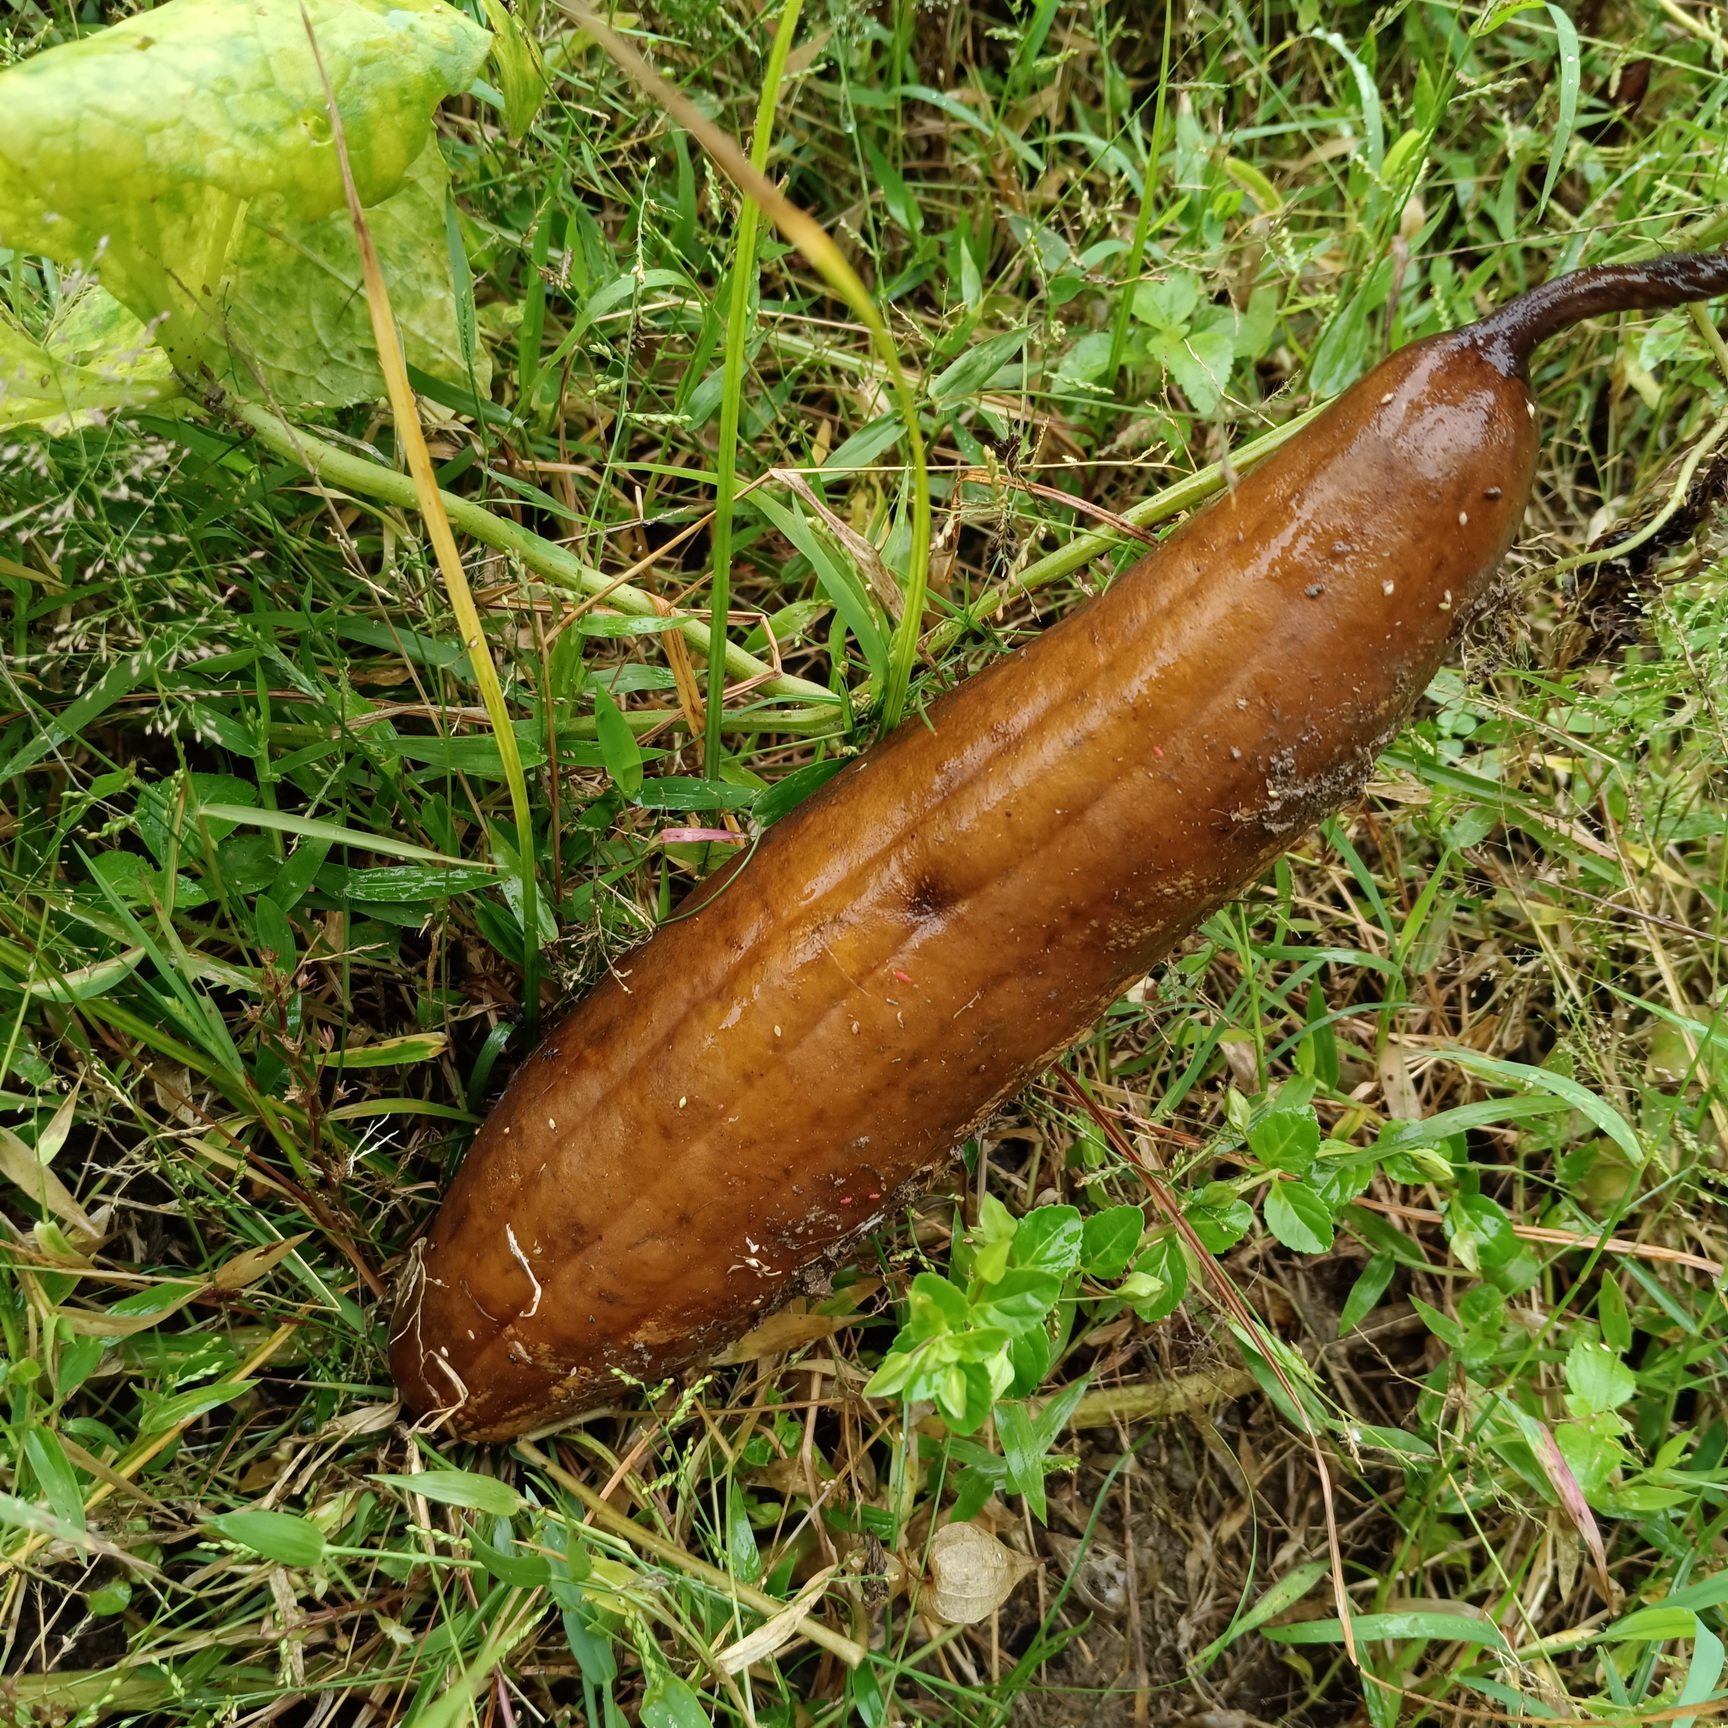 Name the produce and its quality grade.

luffa, faulty
